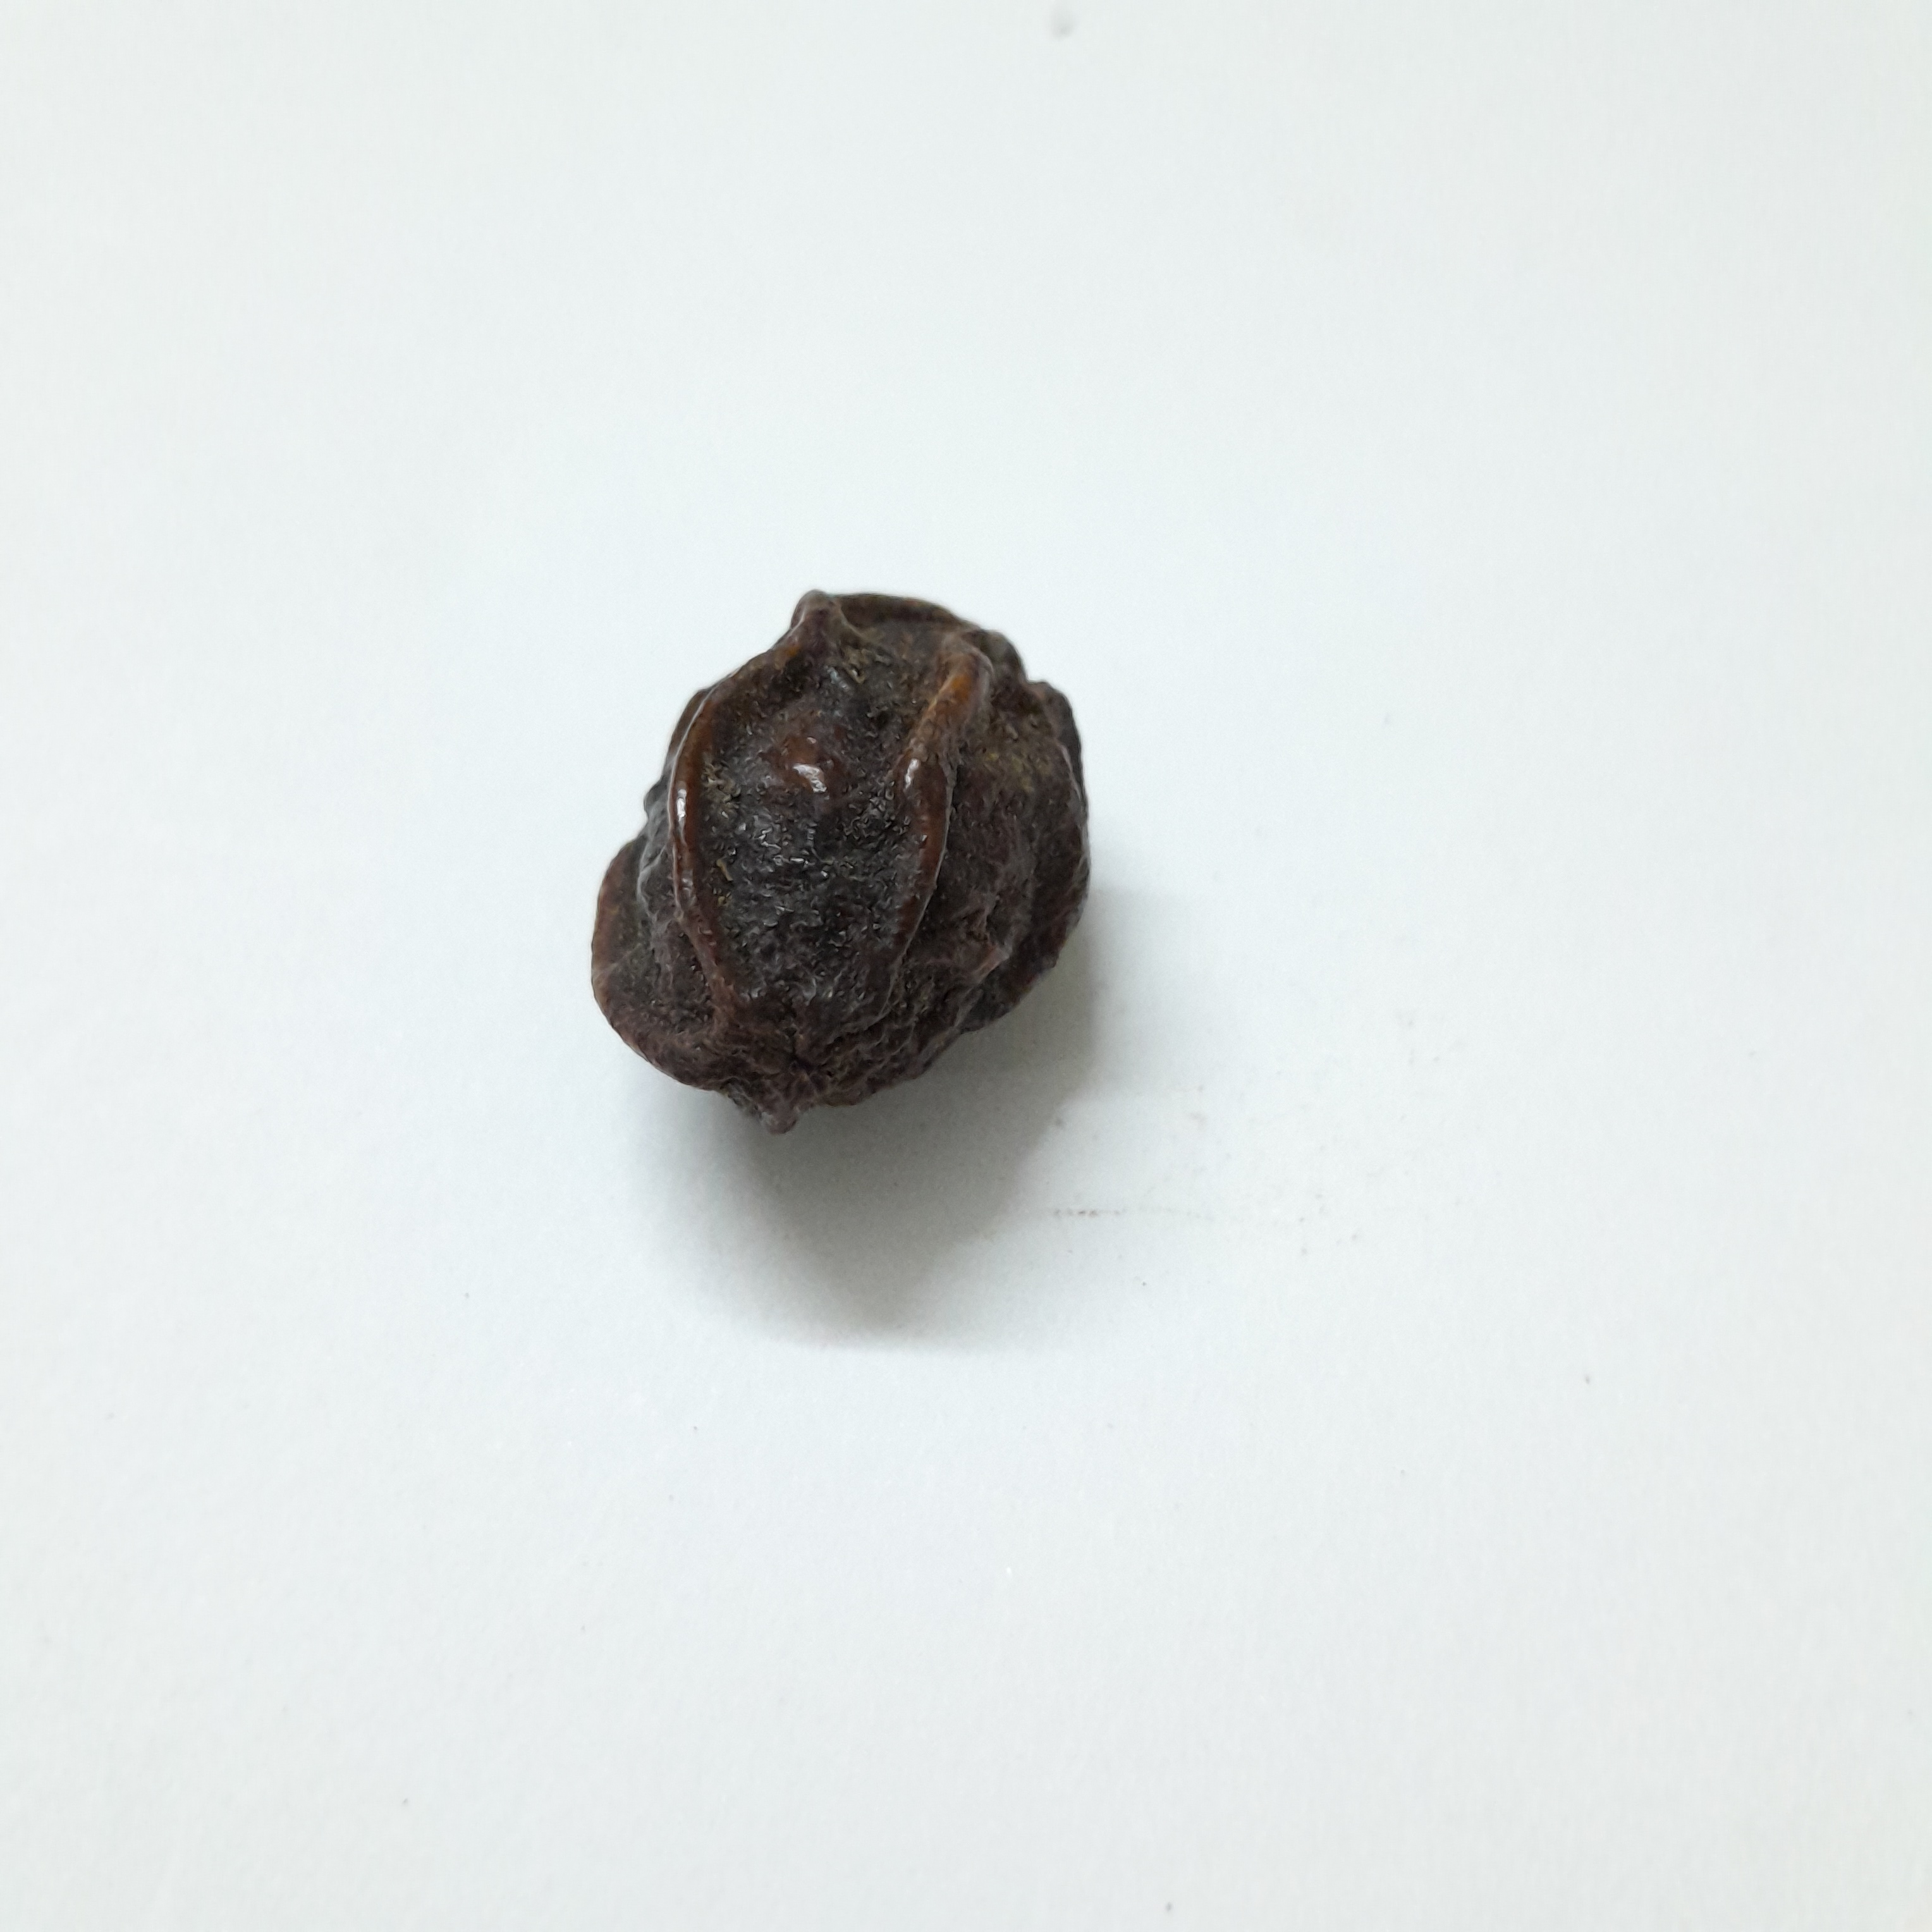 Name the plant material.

kadukharik
